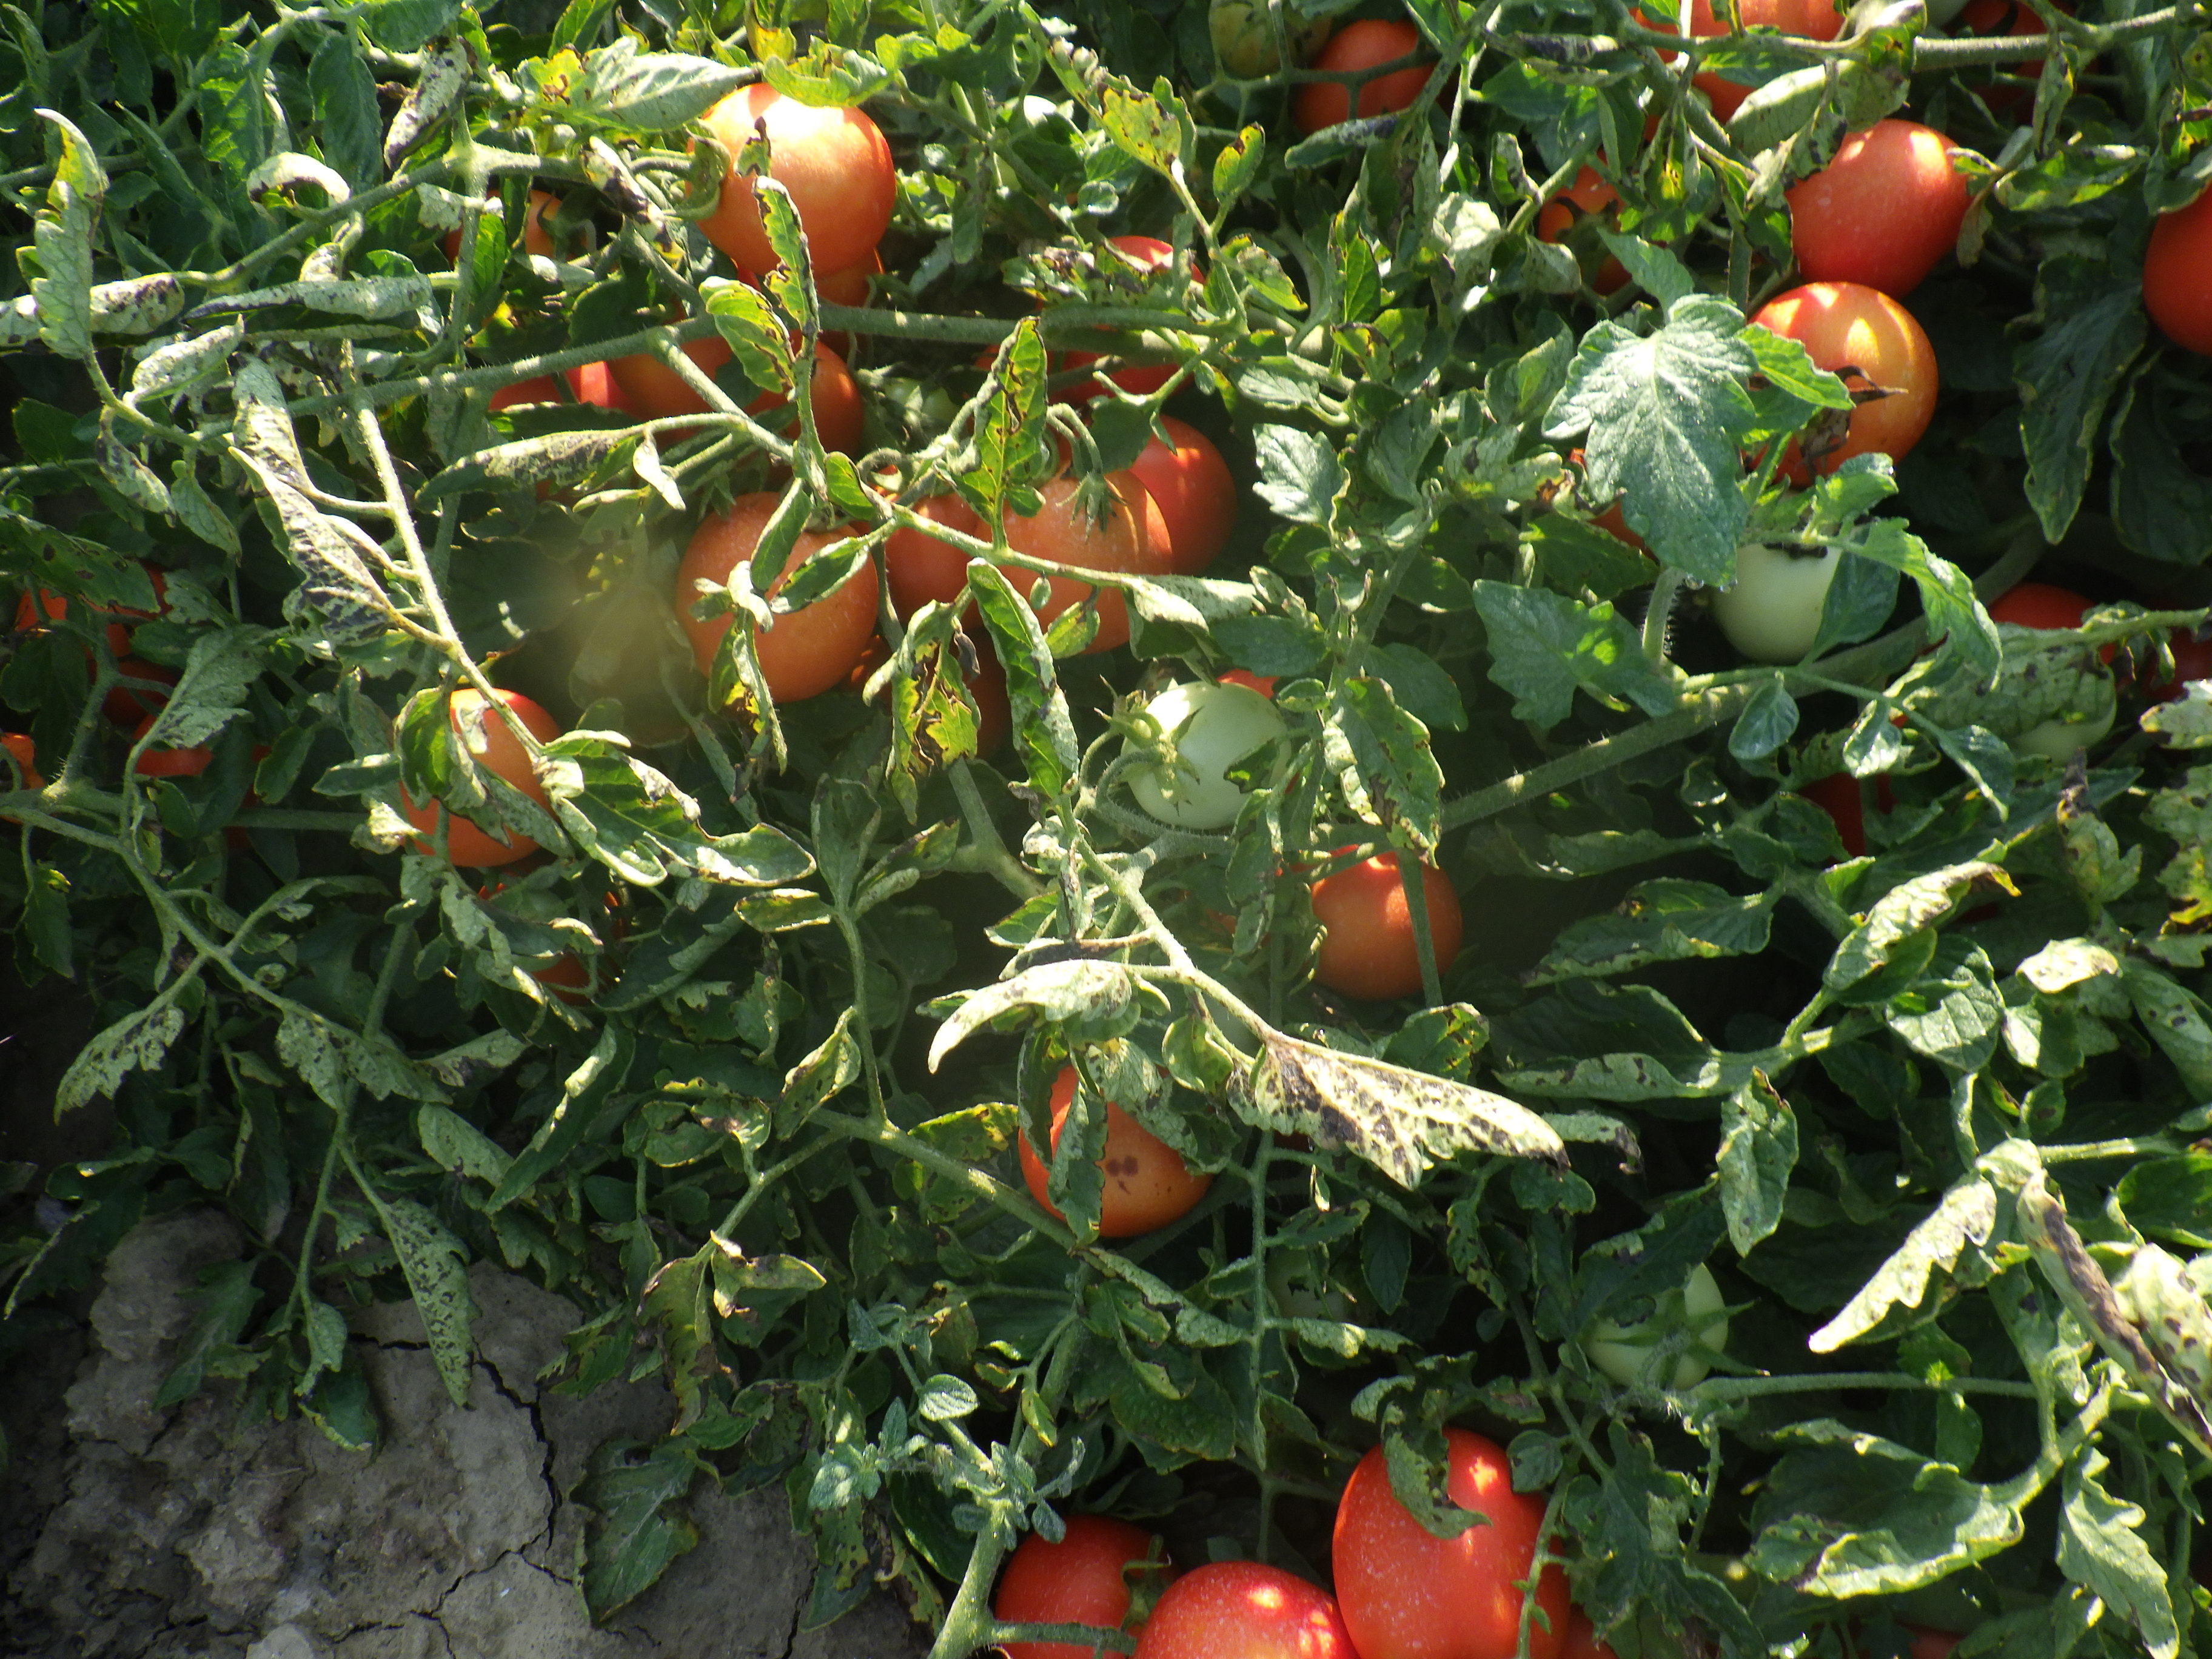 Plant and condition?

tomato, bacterial spot, drought
